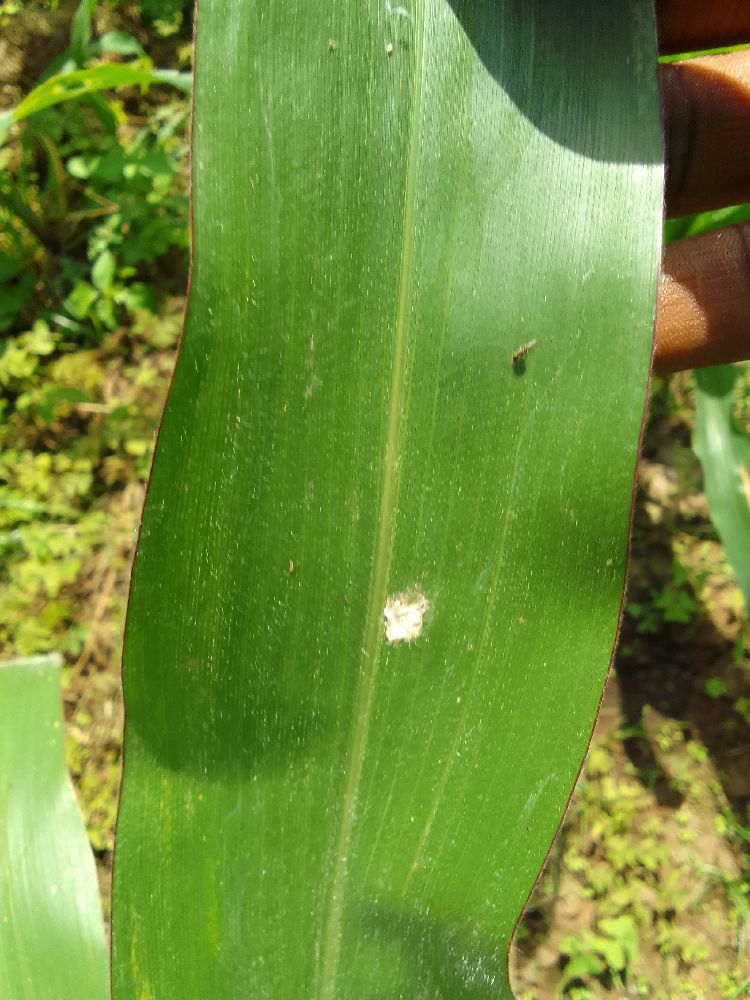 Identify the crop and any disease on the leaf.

maize, healthy
